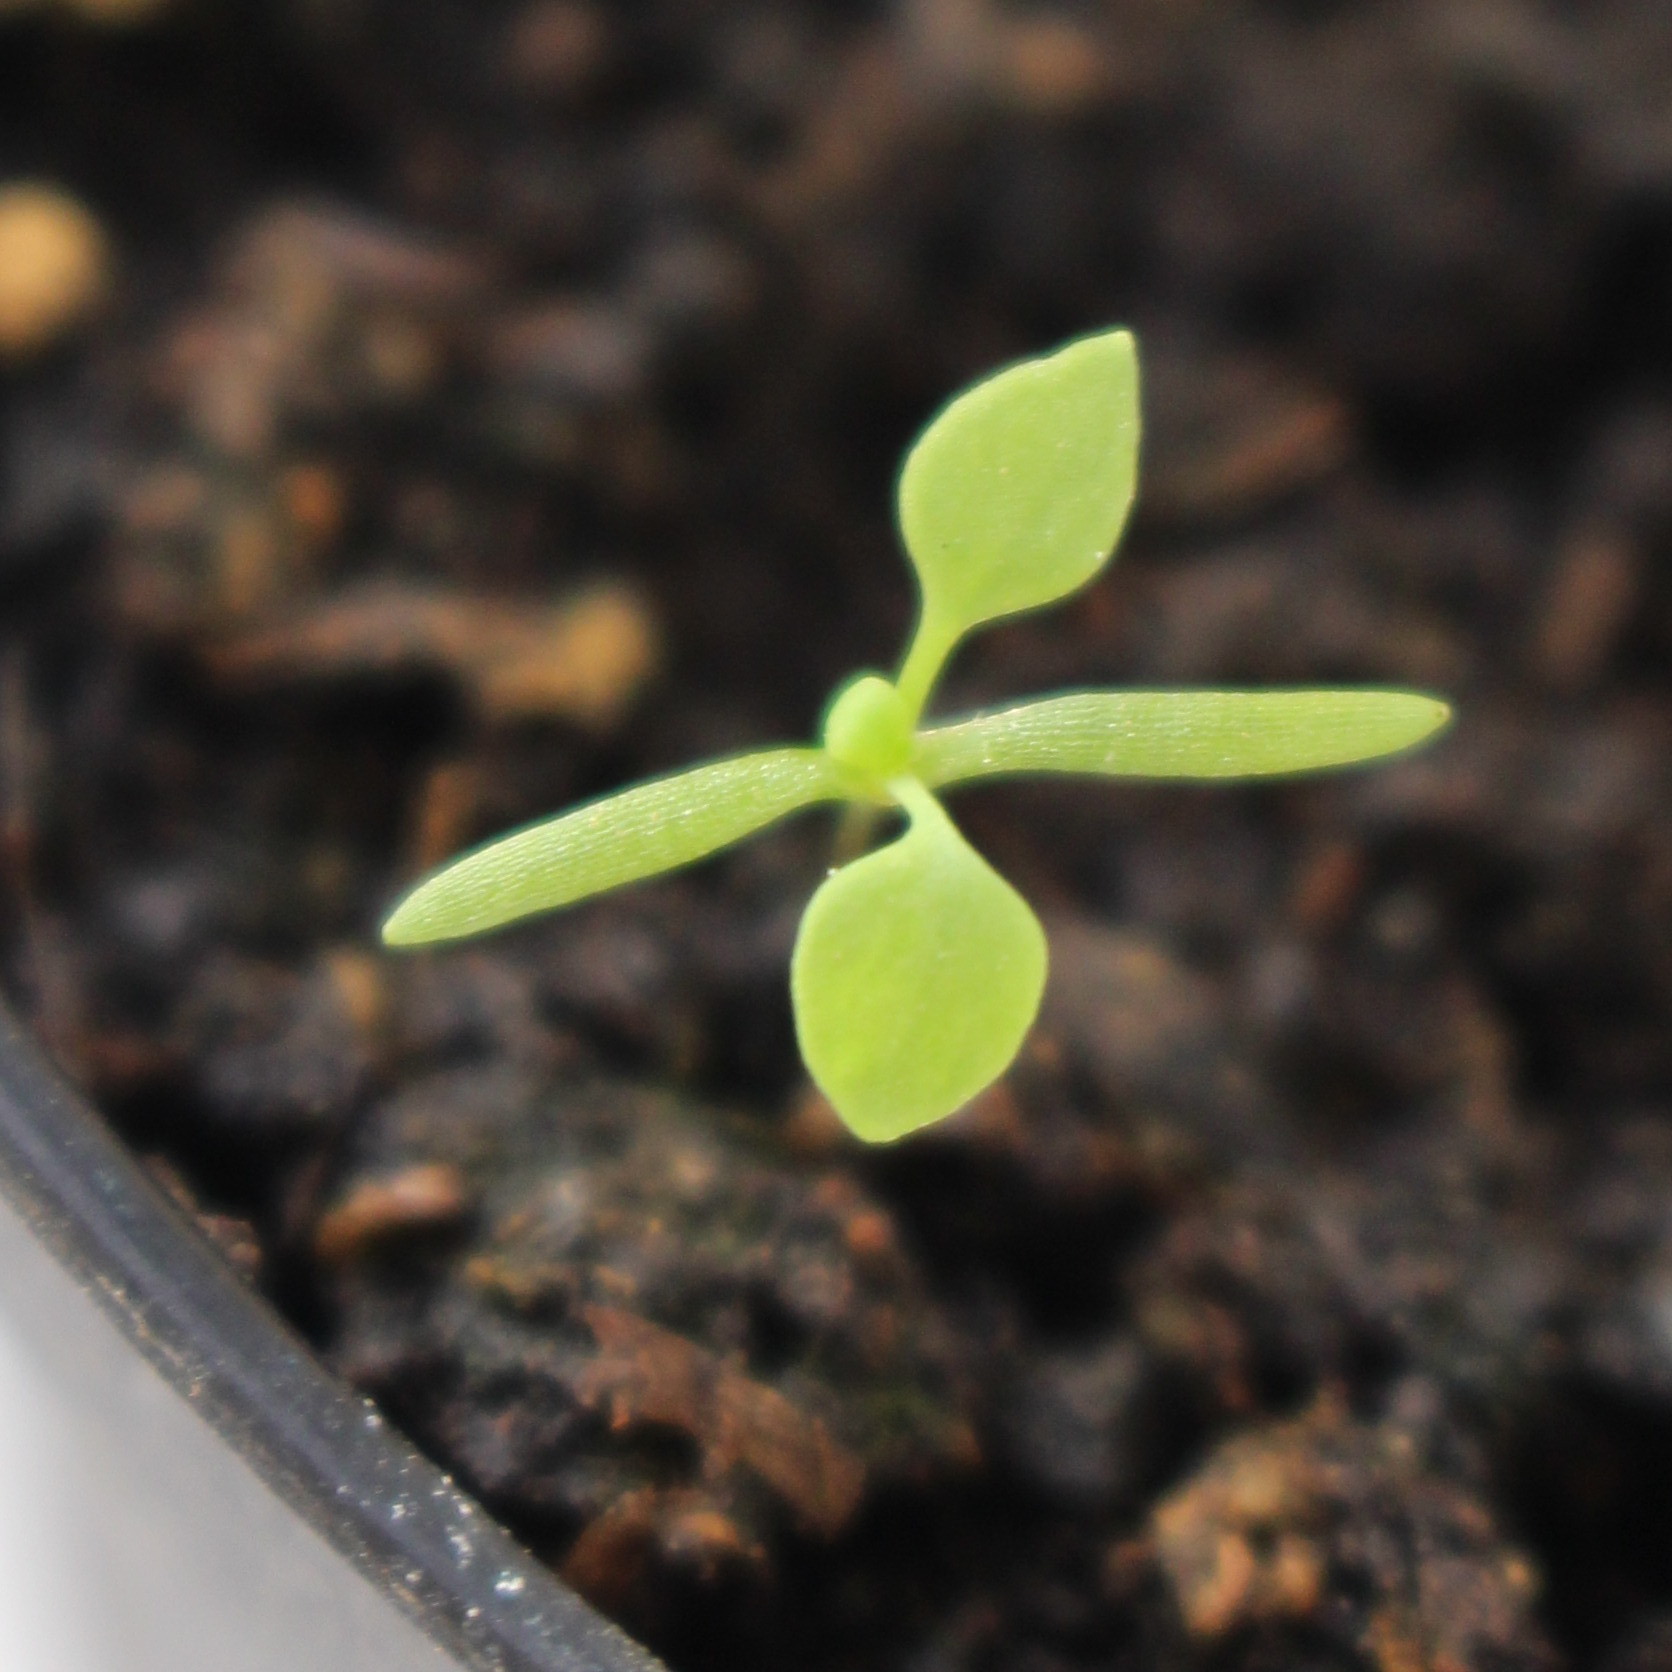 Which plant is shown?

Papaver rhoeas
